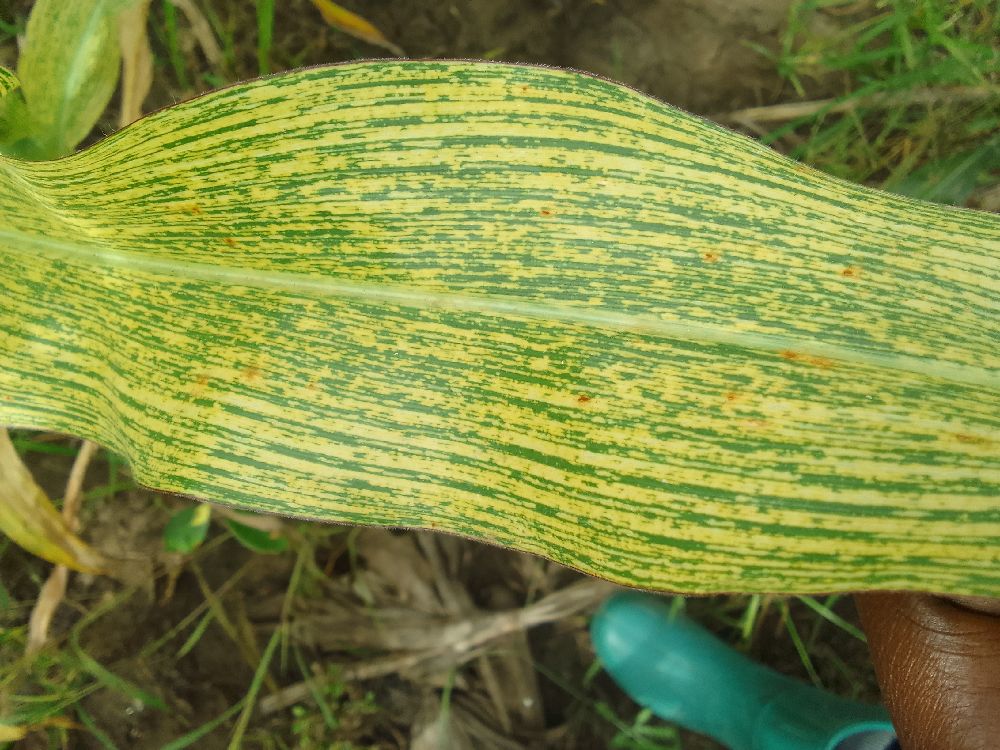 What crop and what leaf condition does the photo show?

maize, maize streak virus
